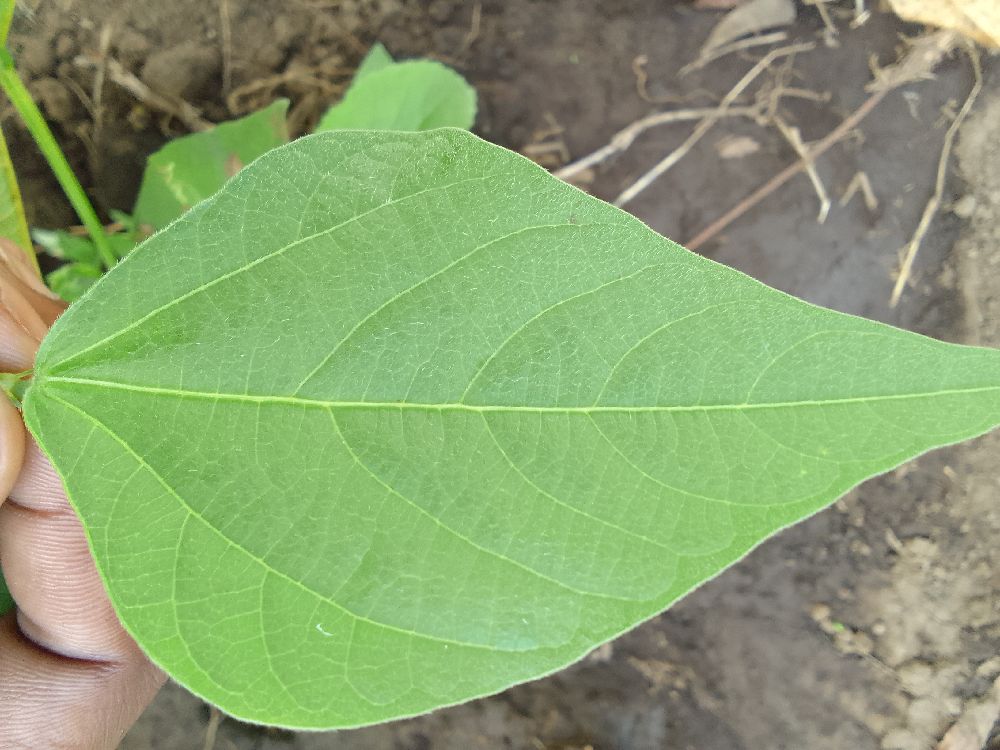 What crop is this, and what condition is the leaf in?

common bean, healthy
